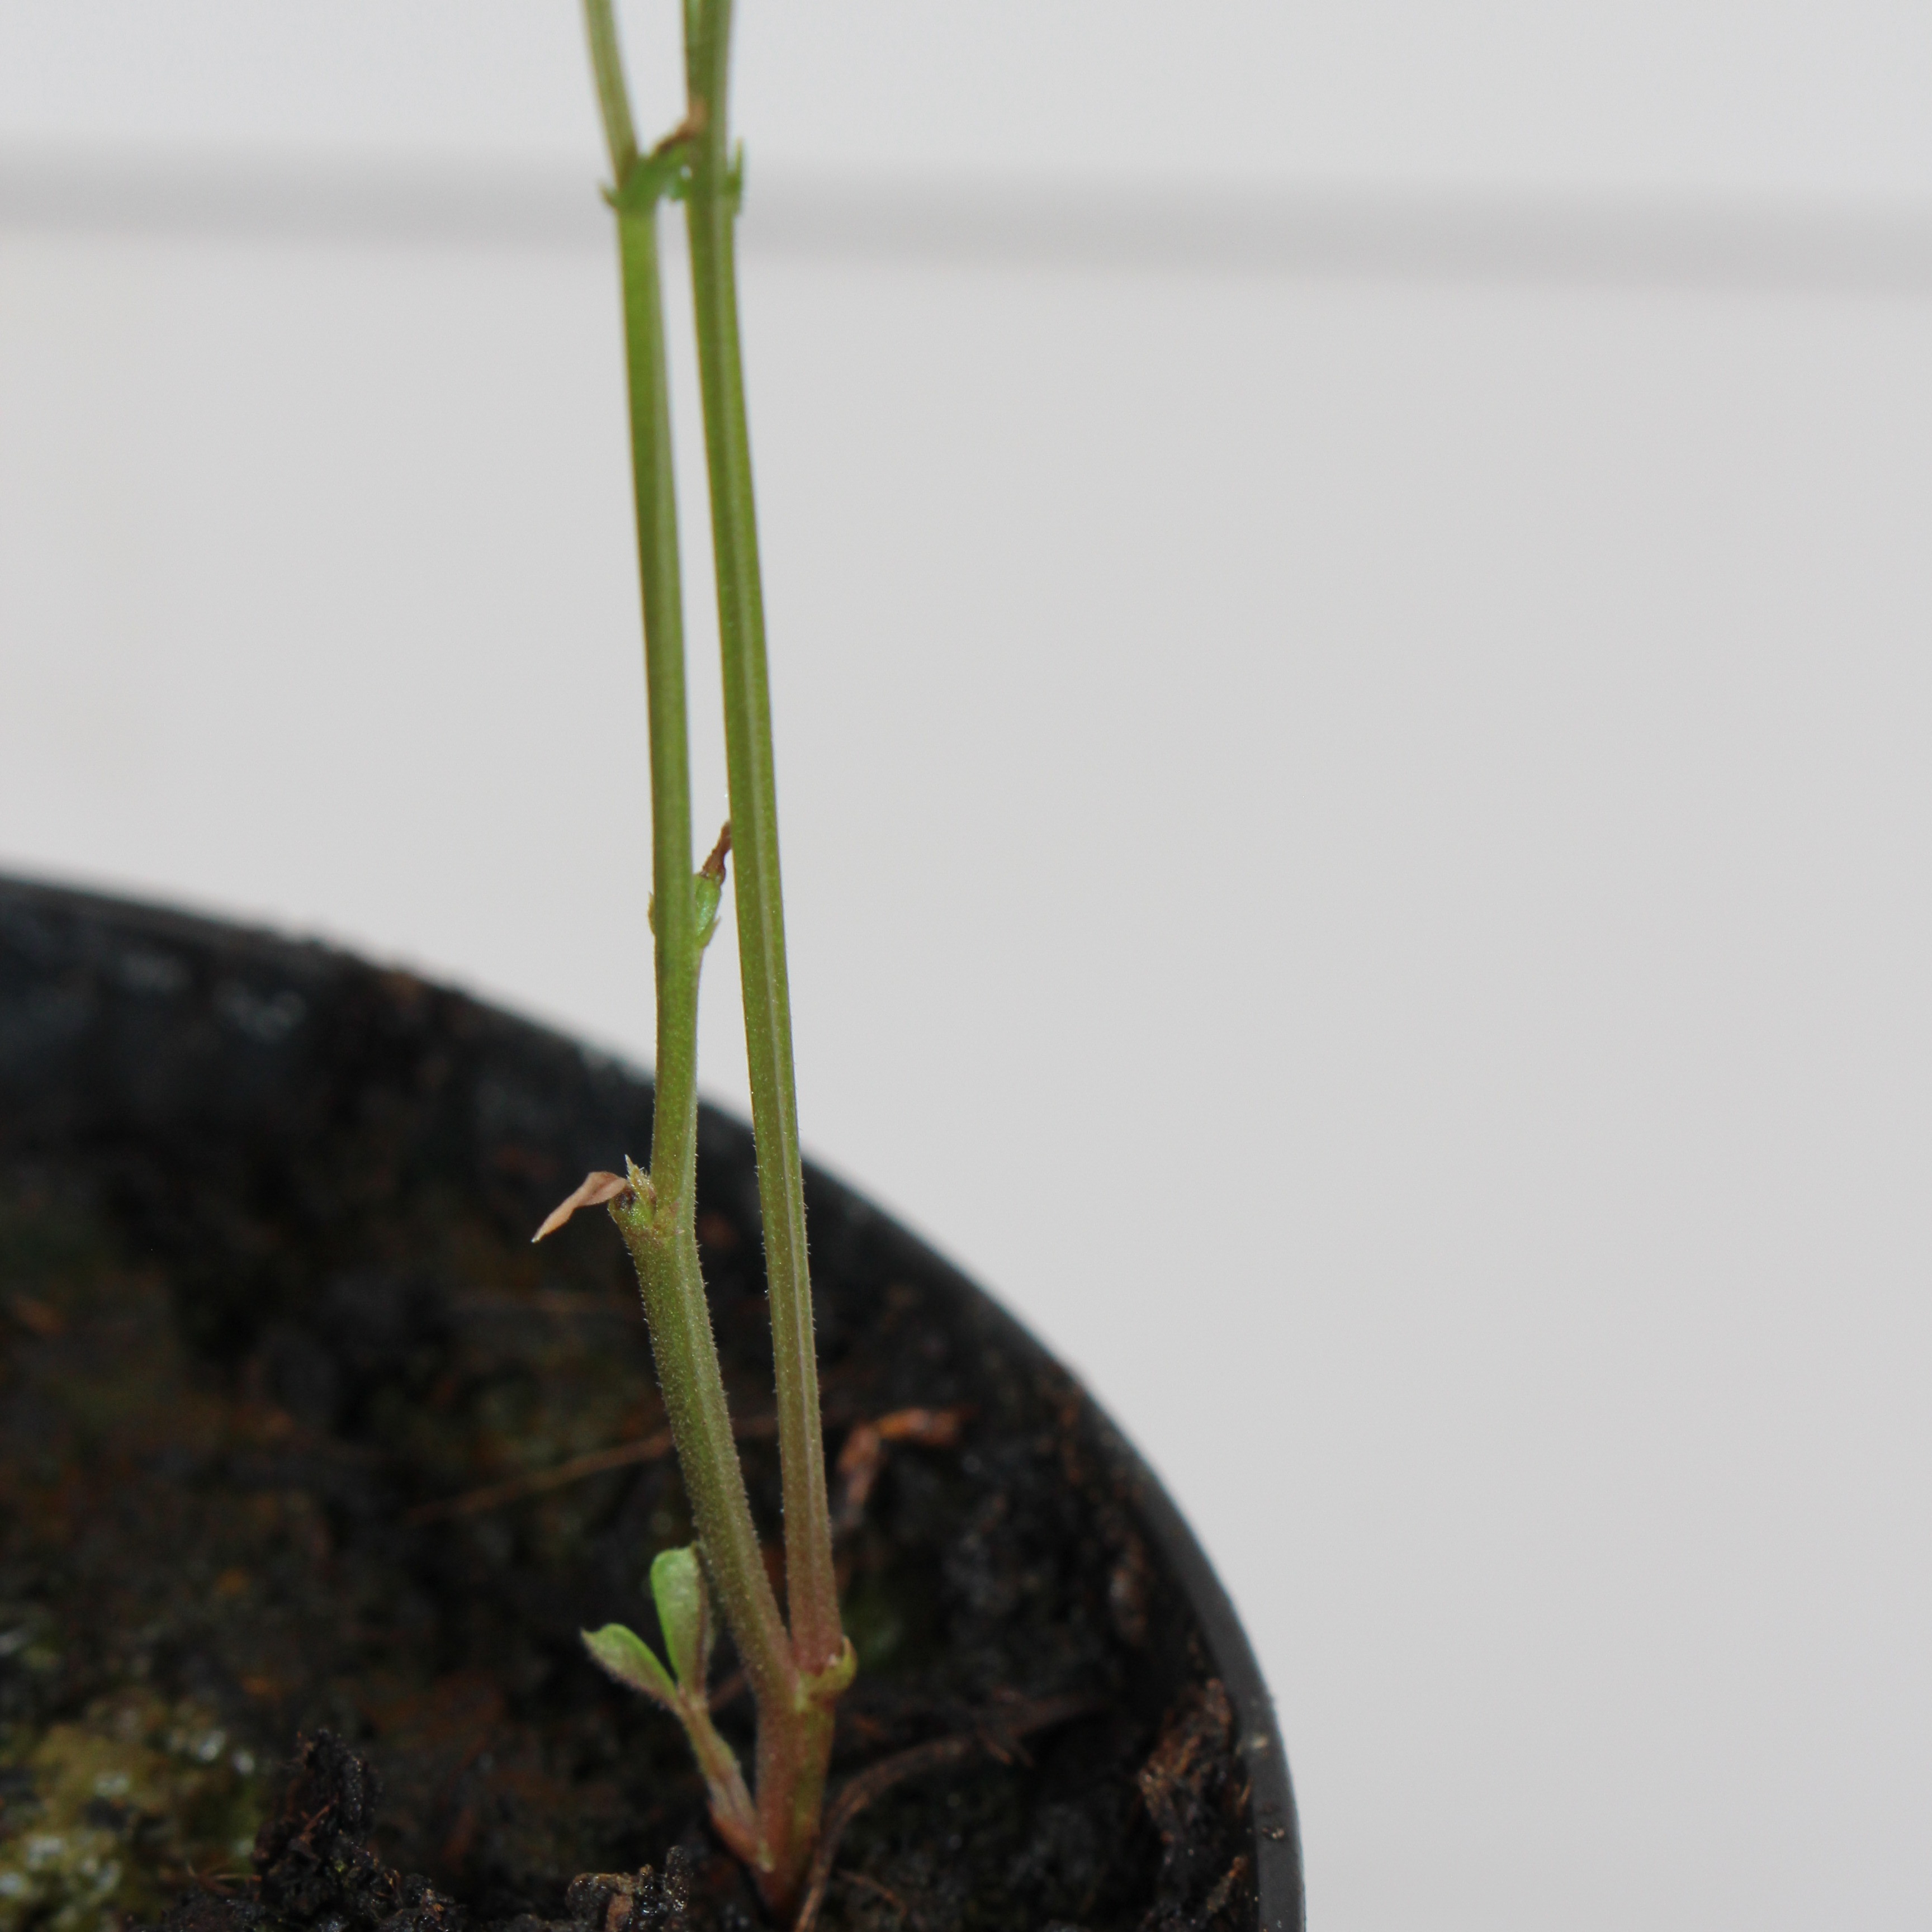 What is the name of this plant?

Vicia sativa
